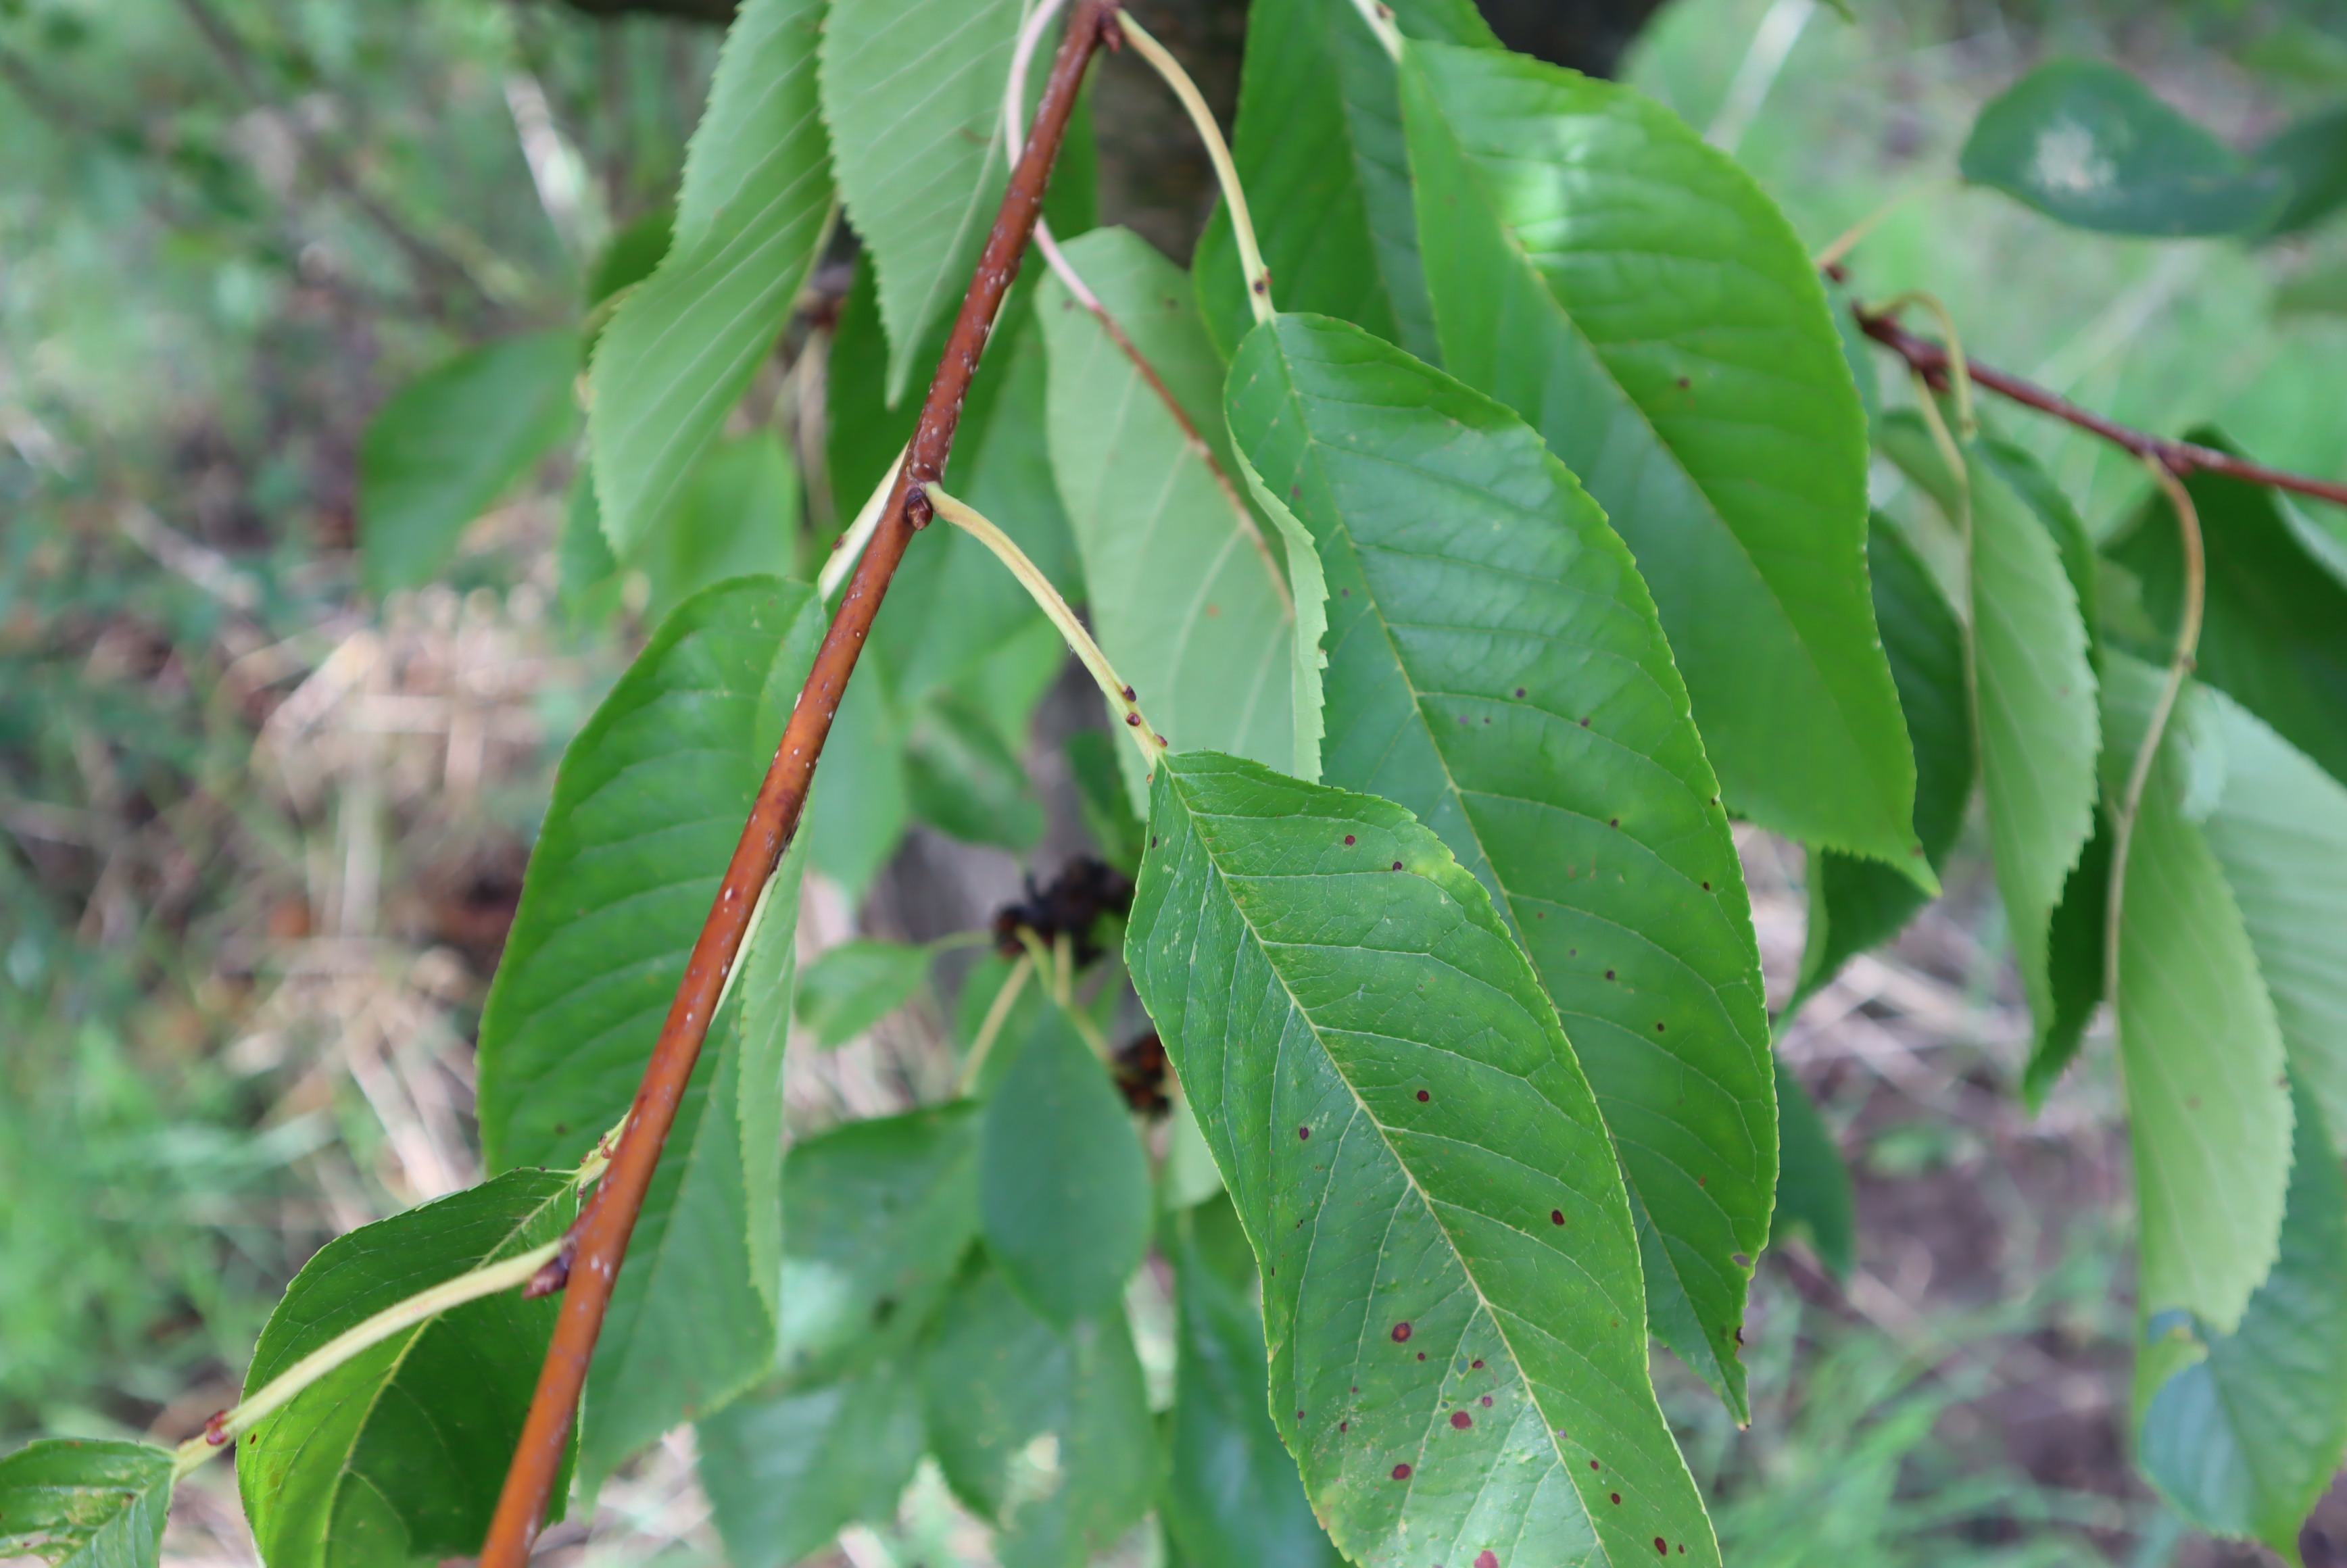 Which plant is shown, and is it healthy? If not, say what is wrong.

cherry, leaf spot
